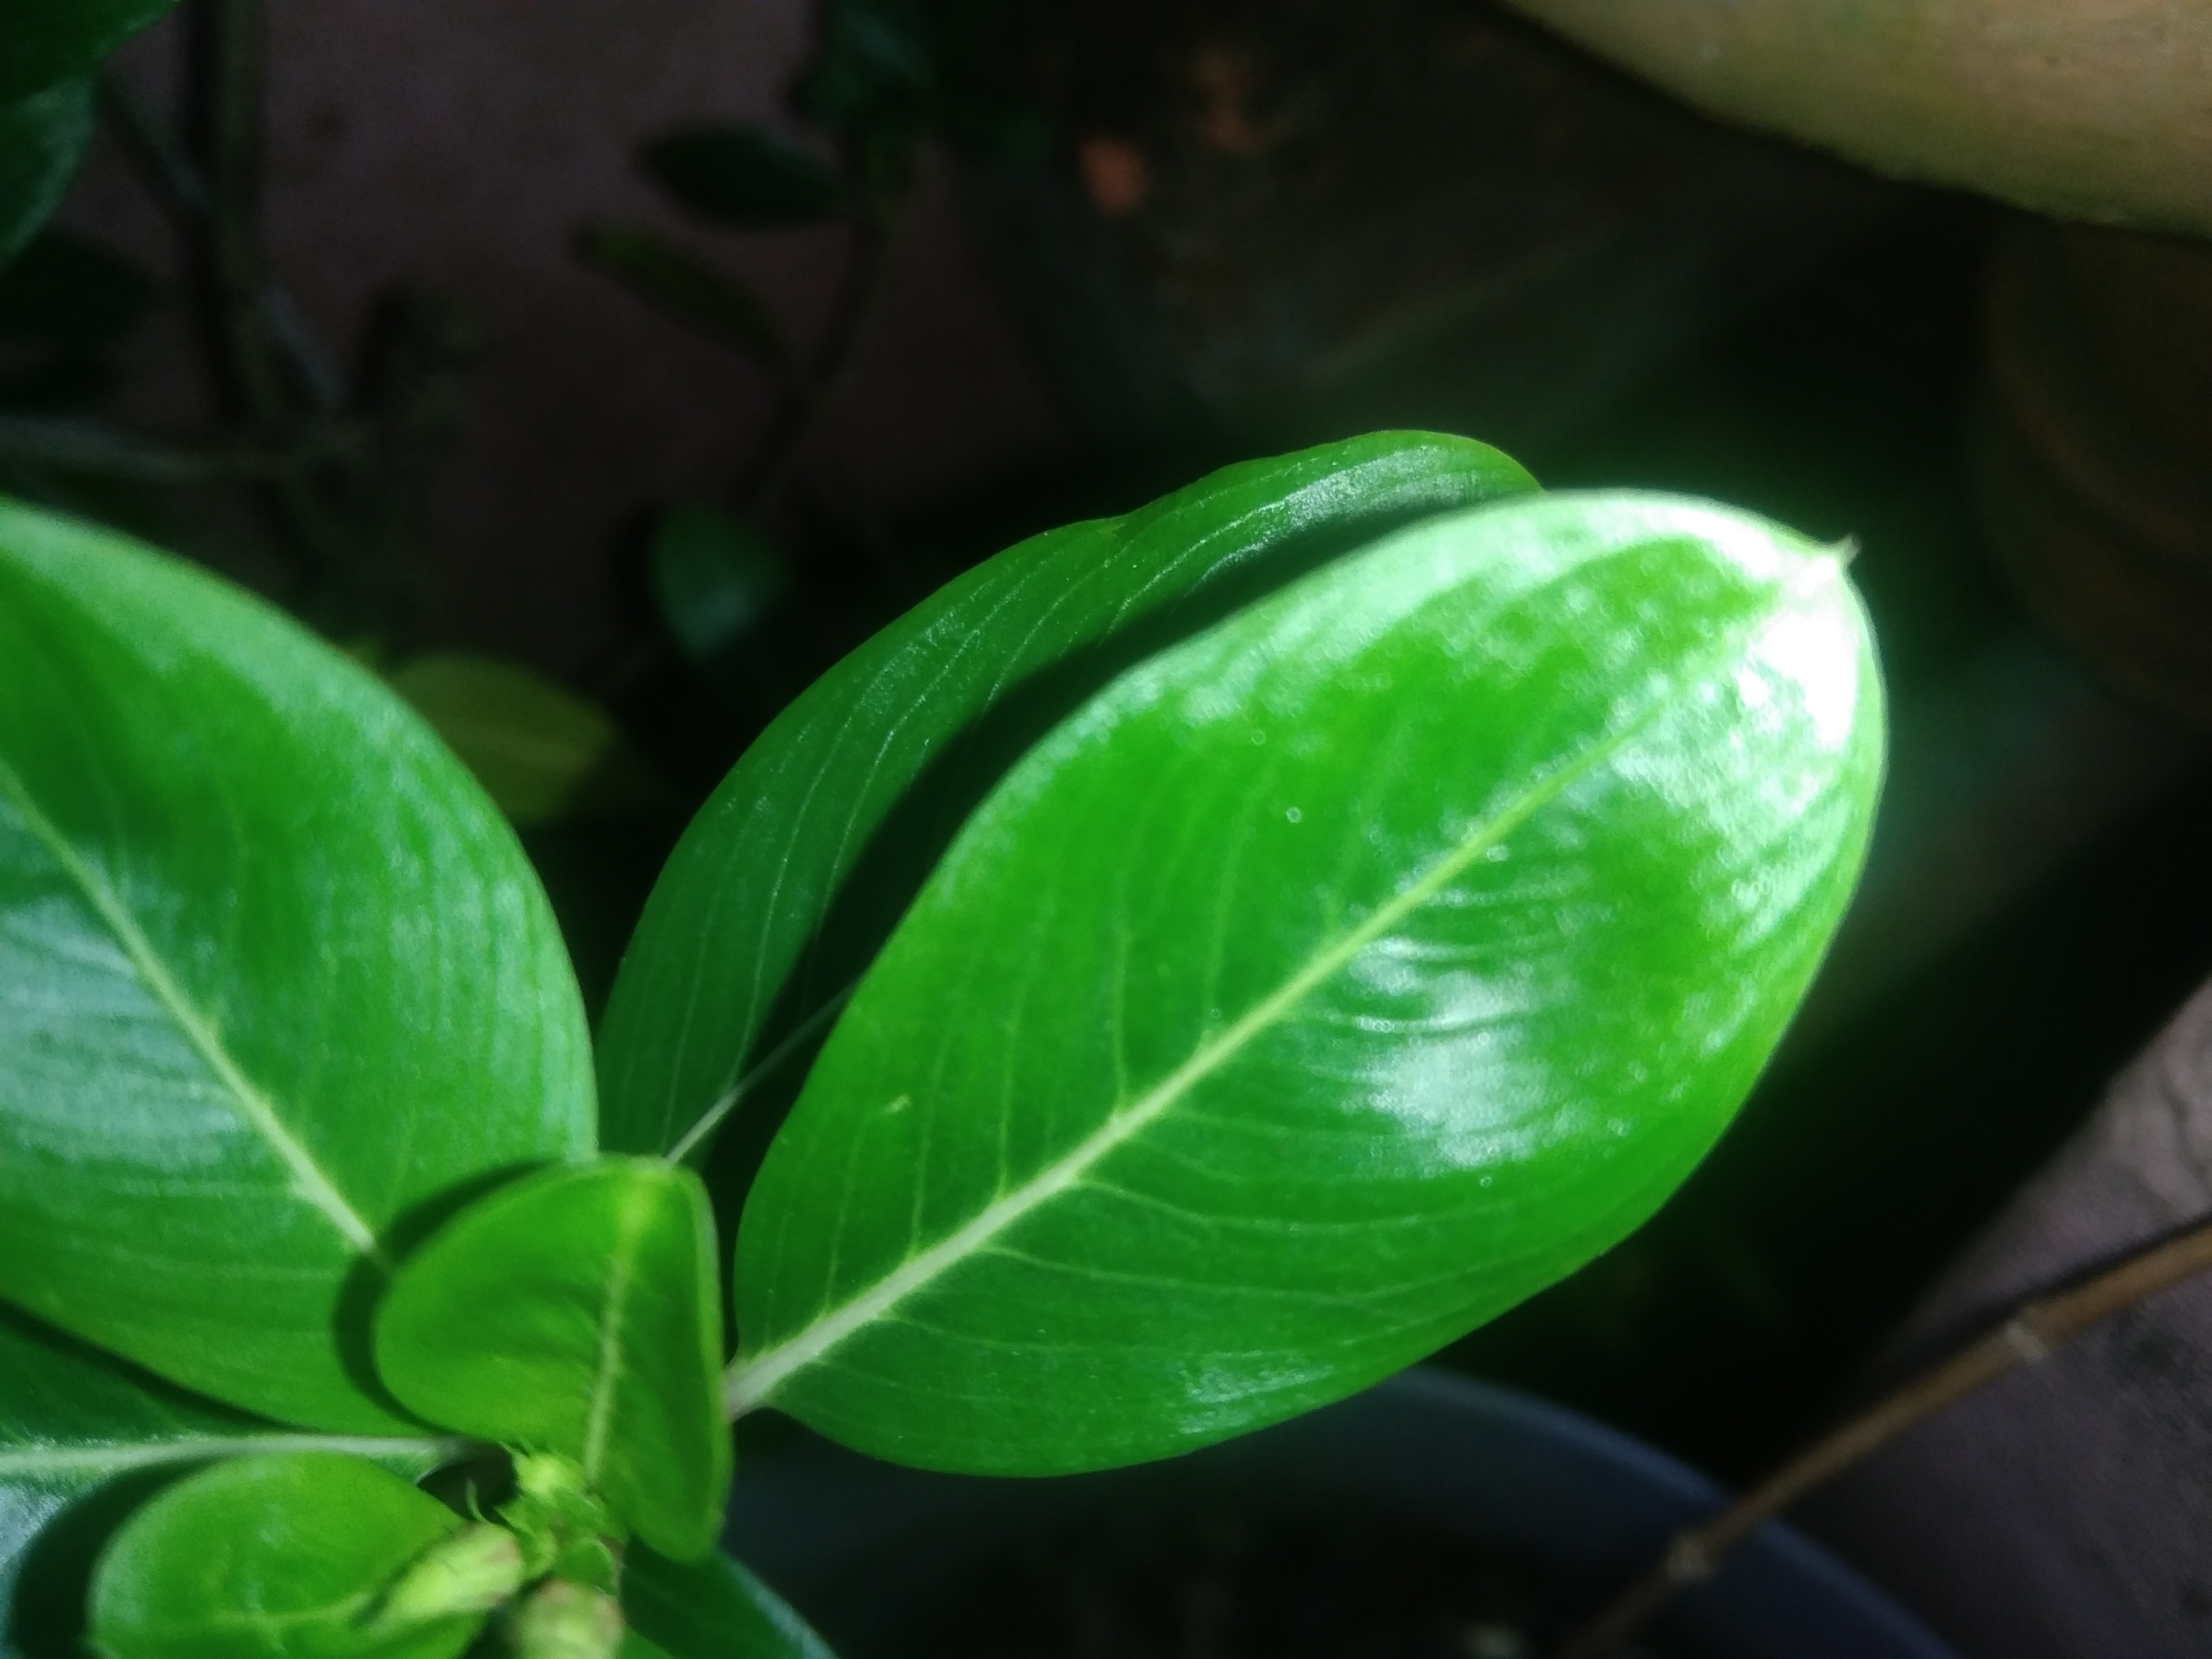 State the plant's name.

rose periwinkle
